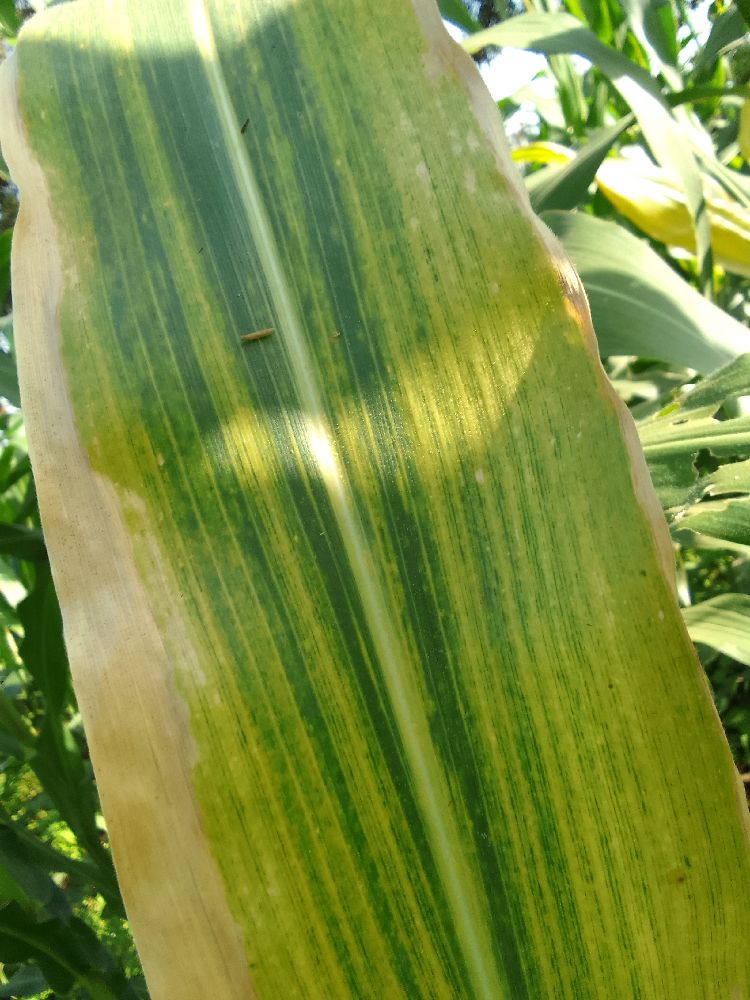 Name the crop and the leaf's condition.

maize, maize lethal necrosis
